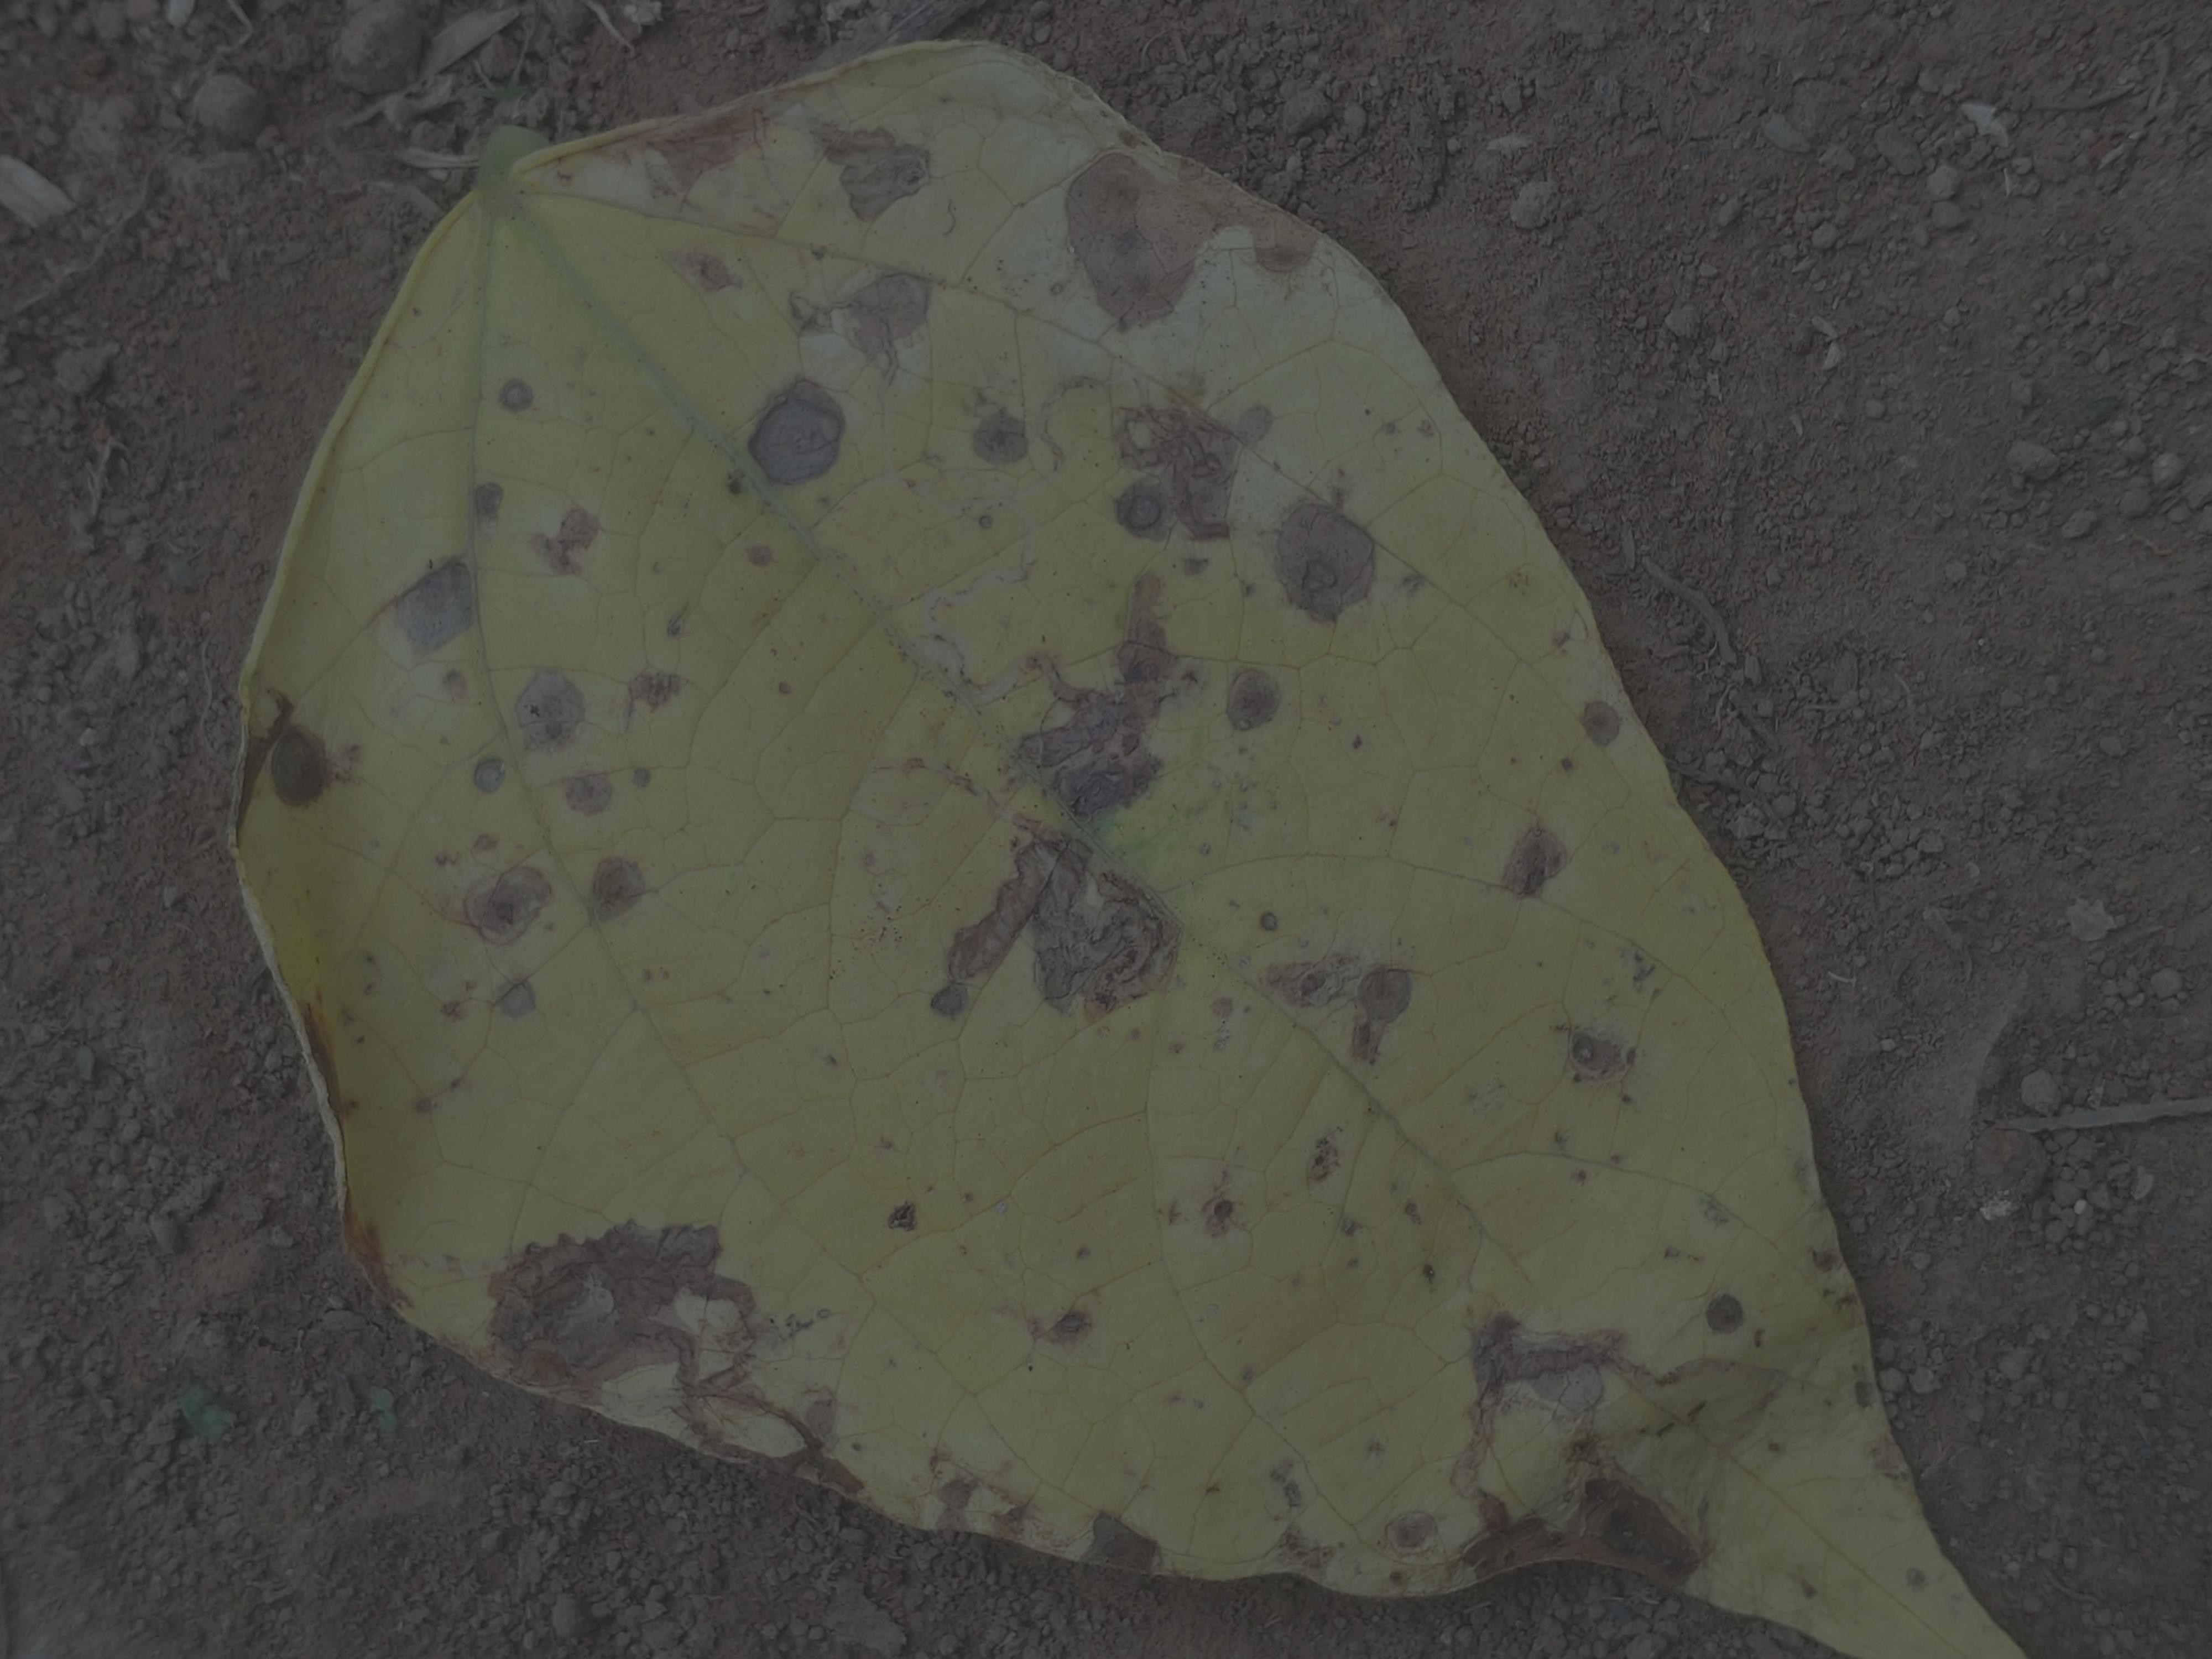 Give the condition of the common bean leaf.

anthracnose
